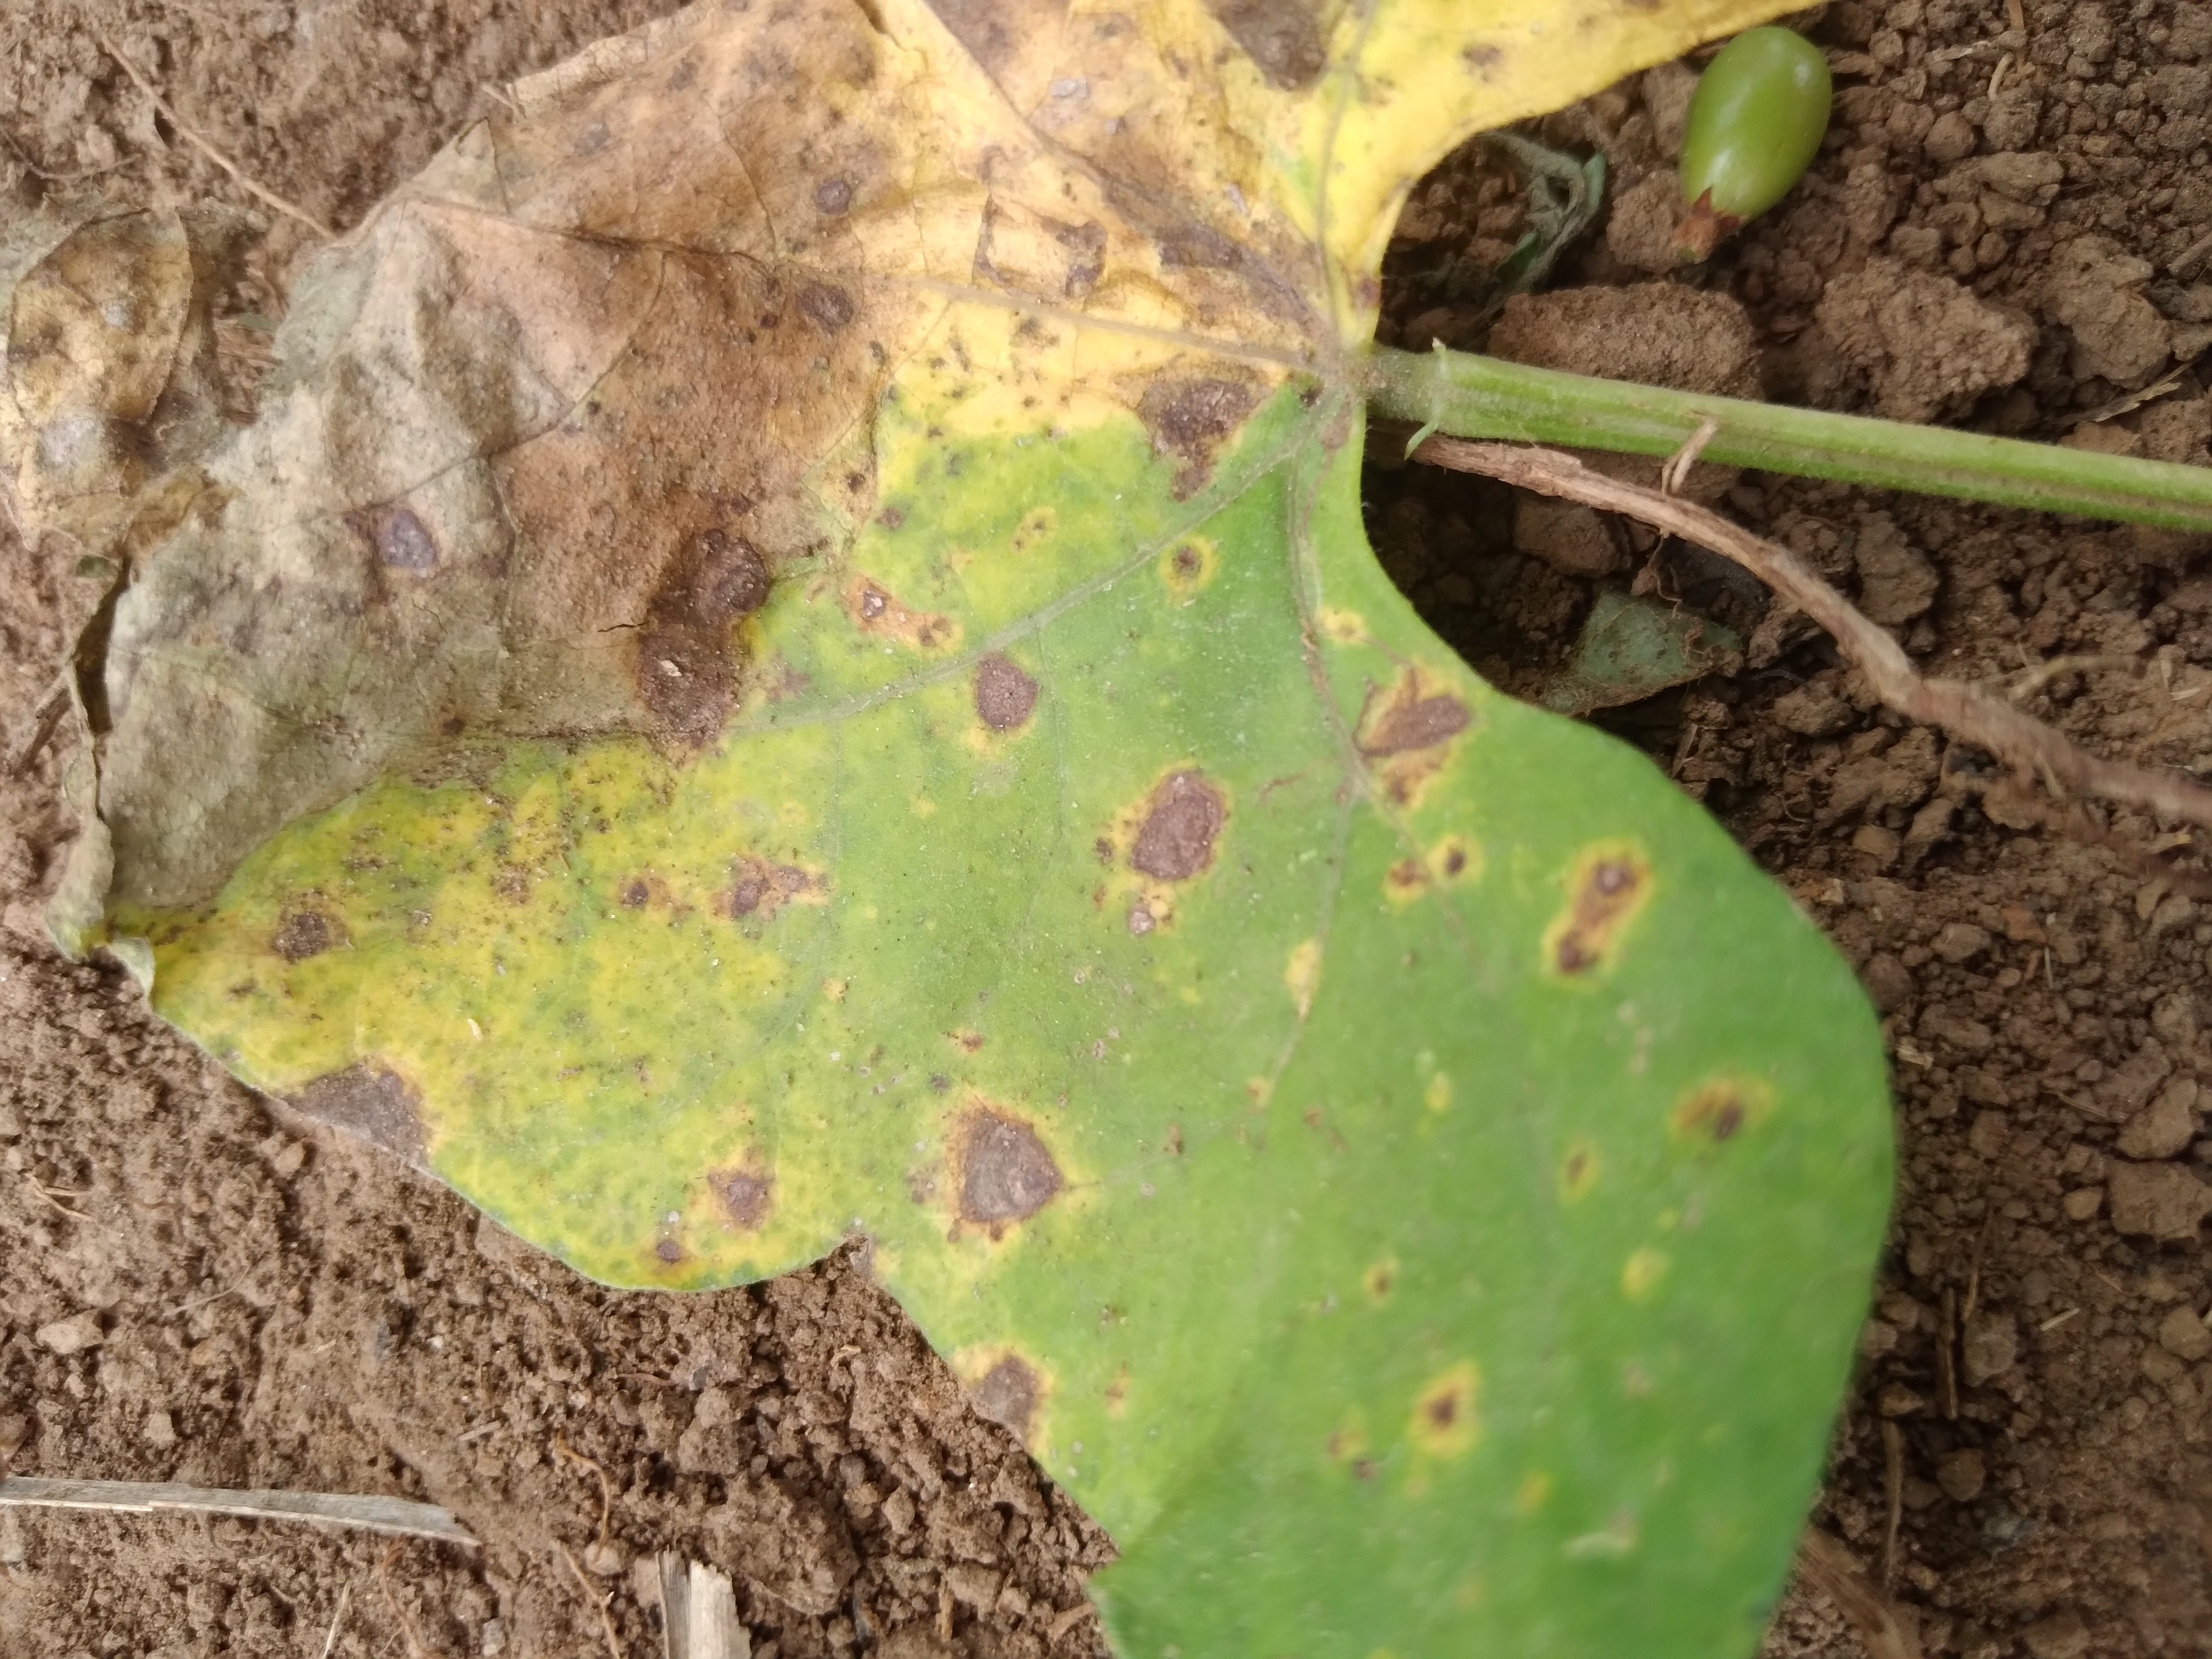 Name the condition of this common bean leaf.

rust
